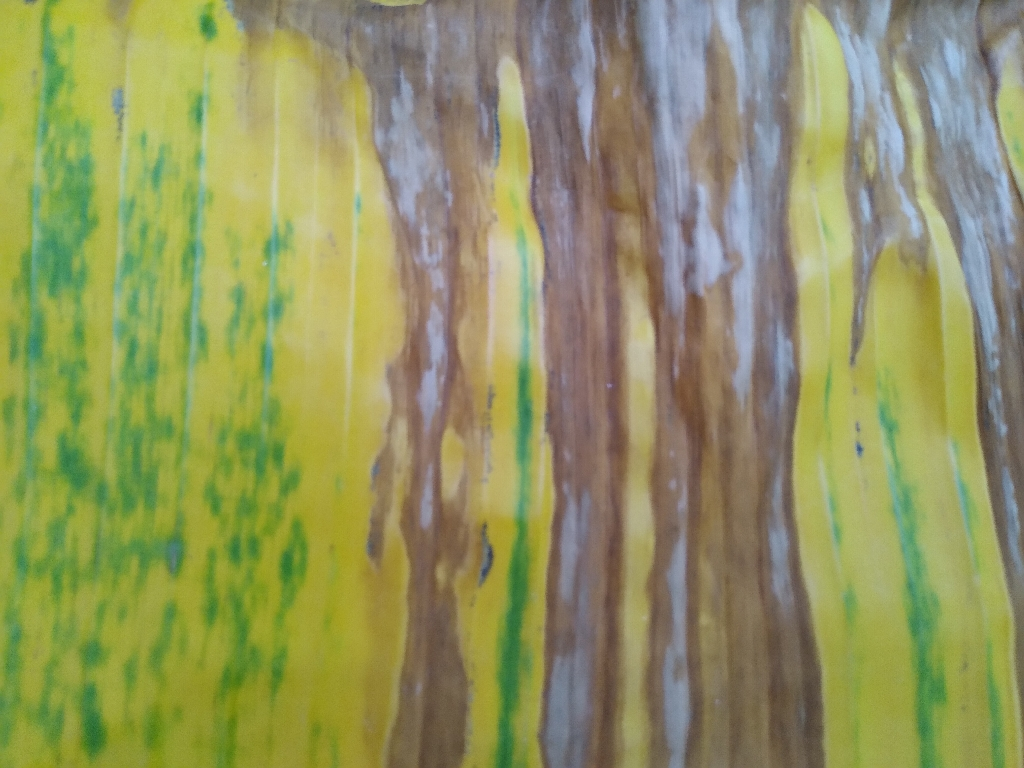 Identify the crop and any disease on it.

banana, fusarium wilt race 1
